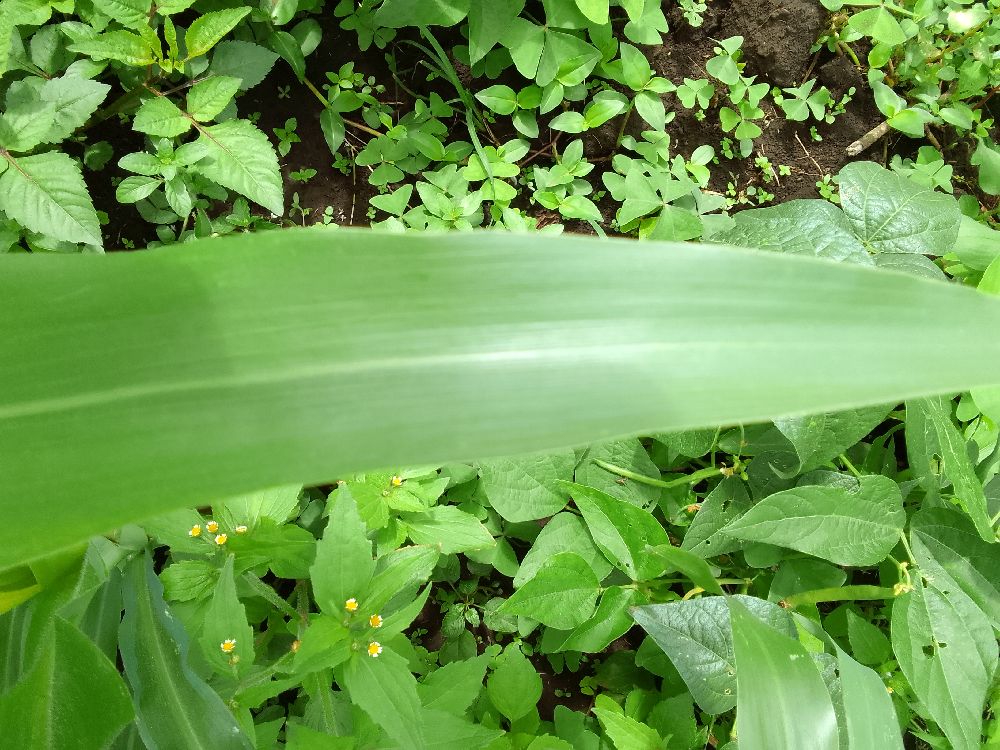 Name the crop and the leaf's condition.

maize, healthy
